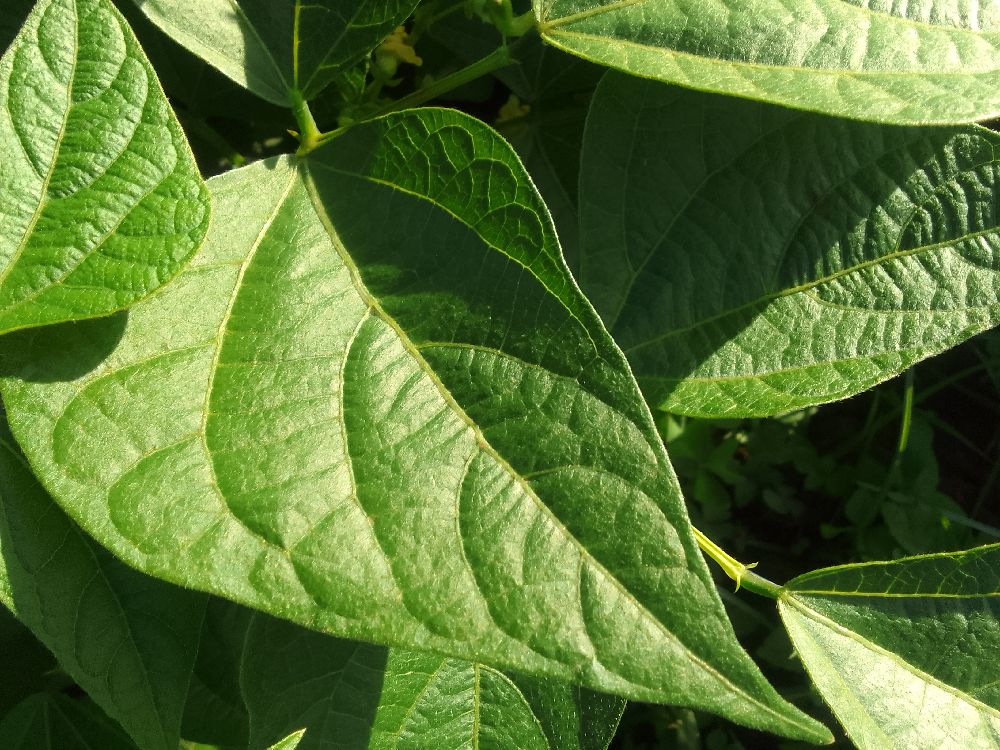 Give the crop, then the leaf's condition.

common bean, healthy
